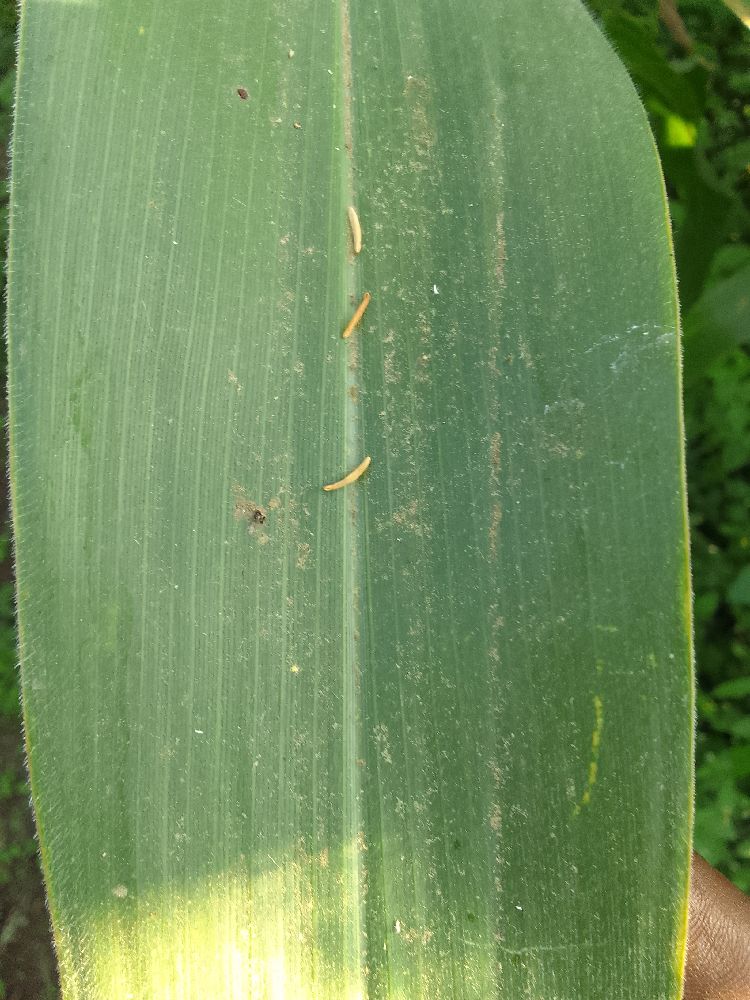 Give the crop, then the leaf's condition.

maize, healthy
